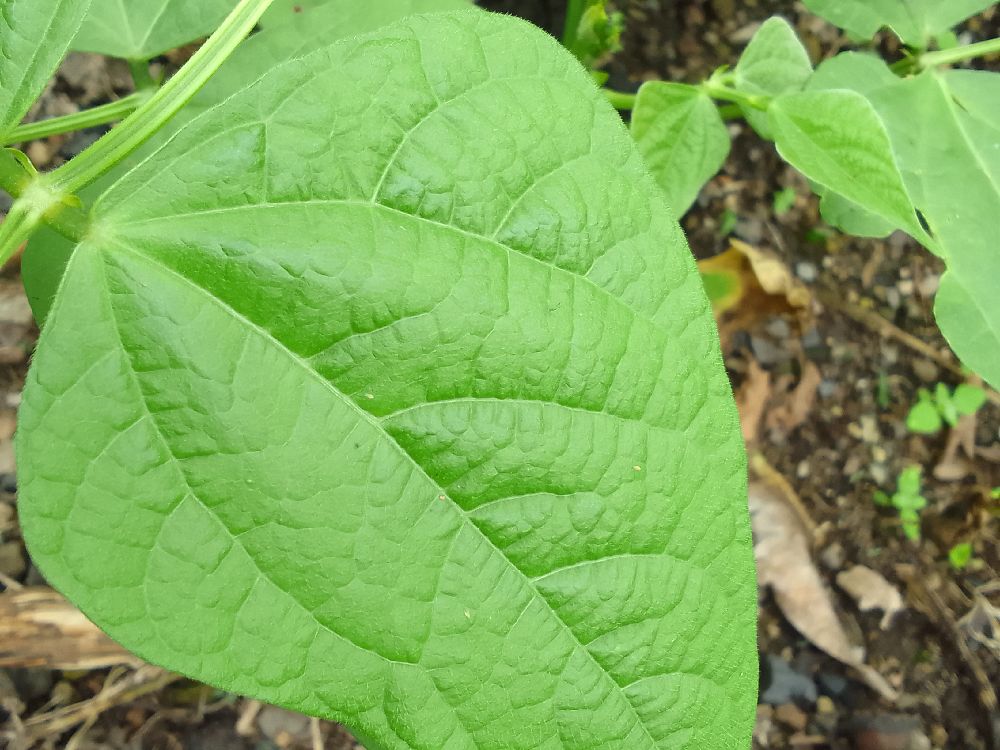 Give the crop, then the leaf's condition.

common bean, healthy
